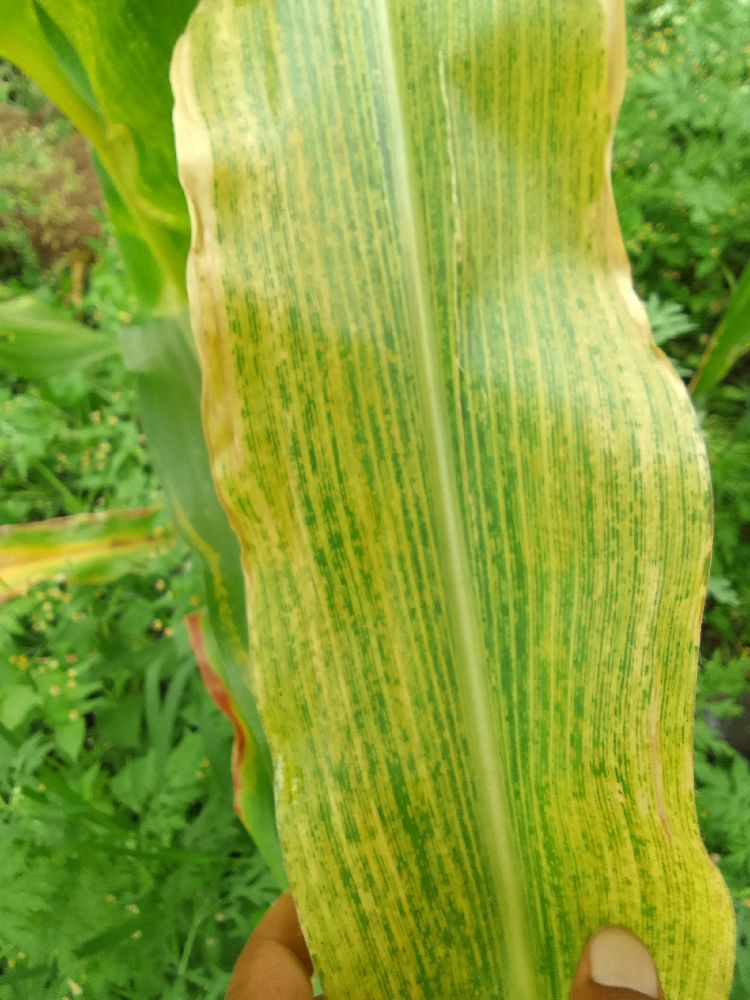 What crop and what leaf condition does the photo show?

maize, maize lethal necrosis
